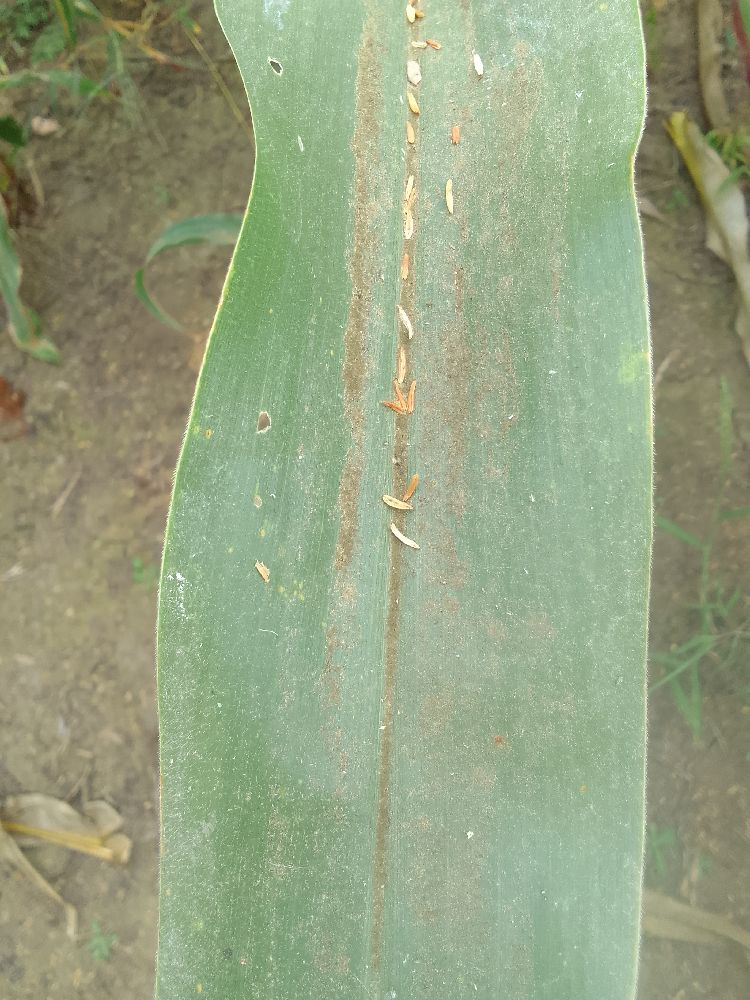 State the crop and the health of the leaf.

maize, healthy
